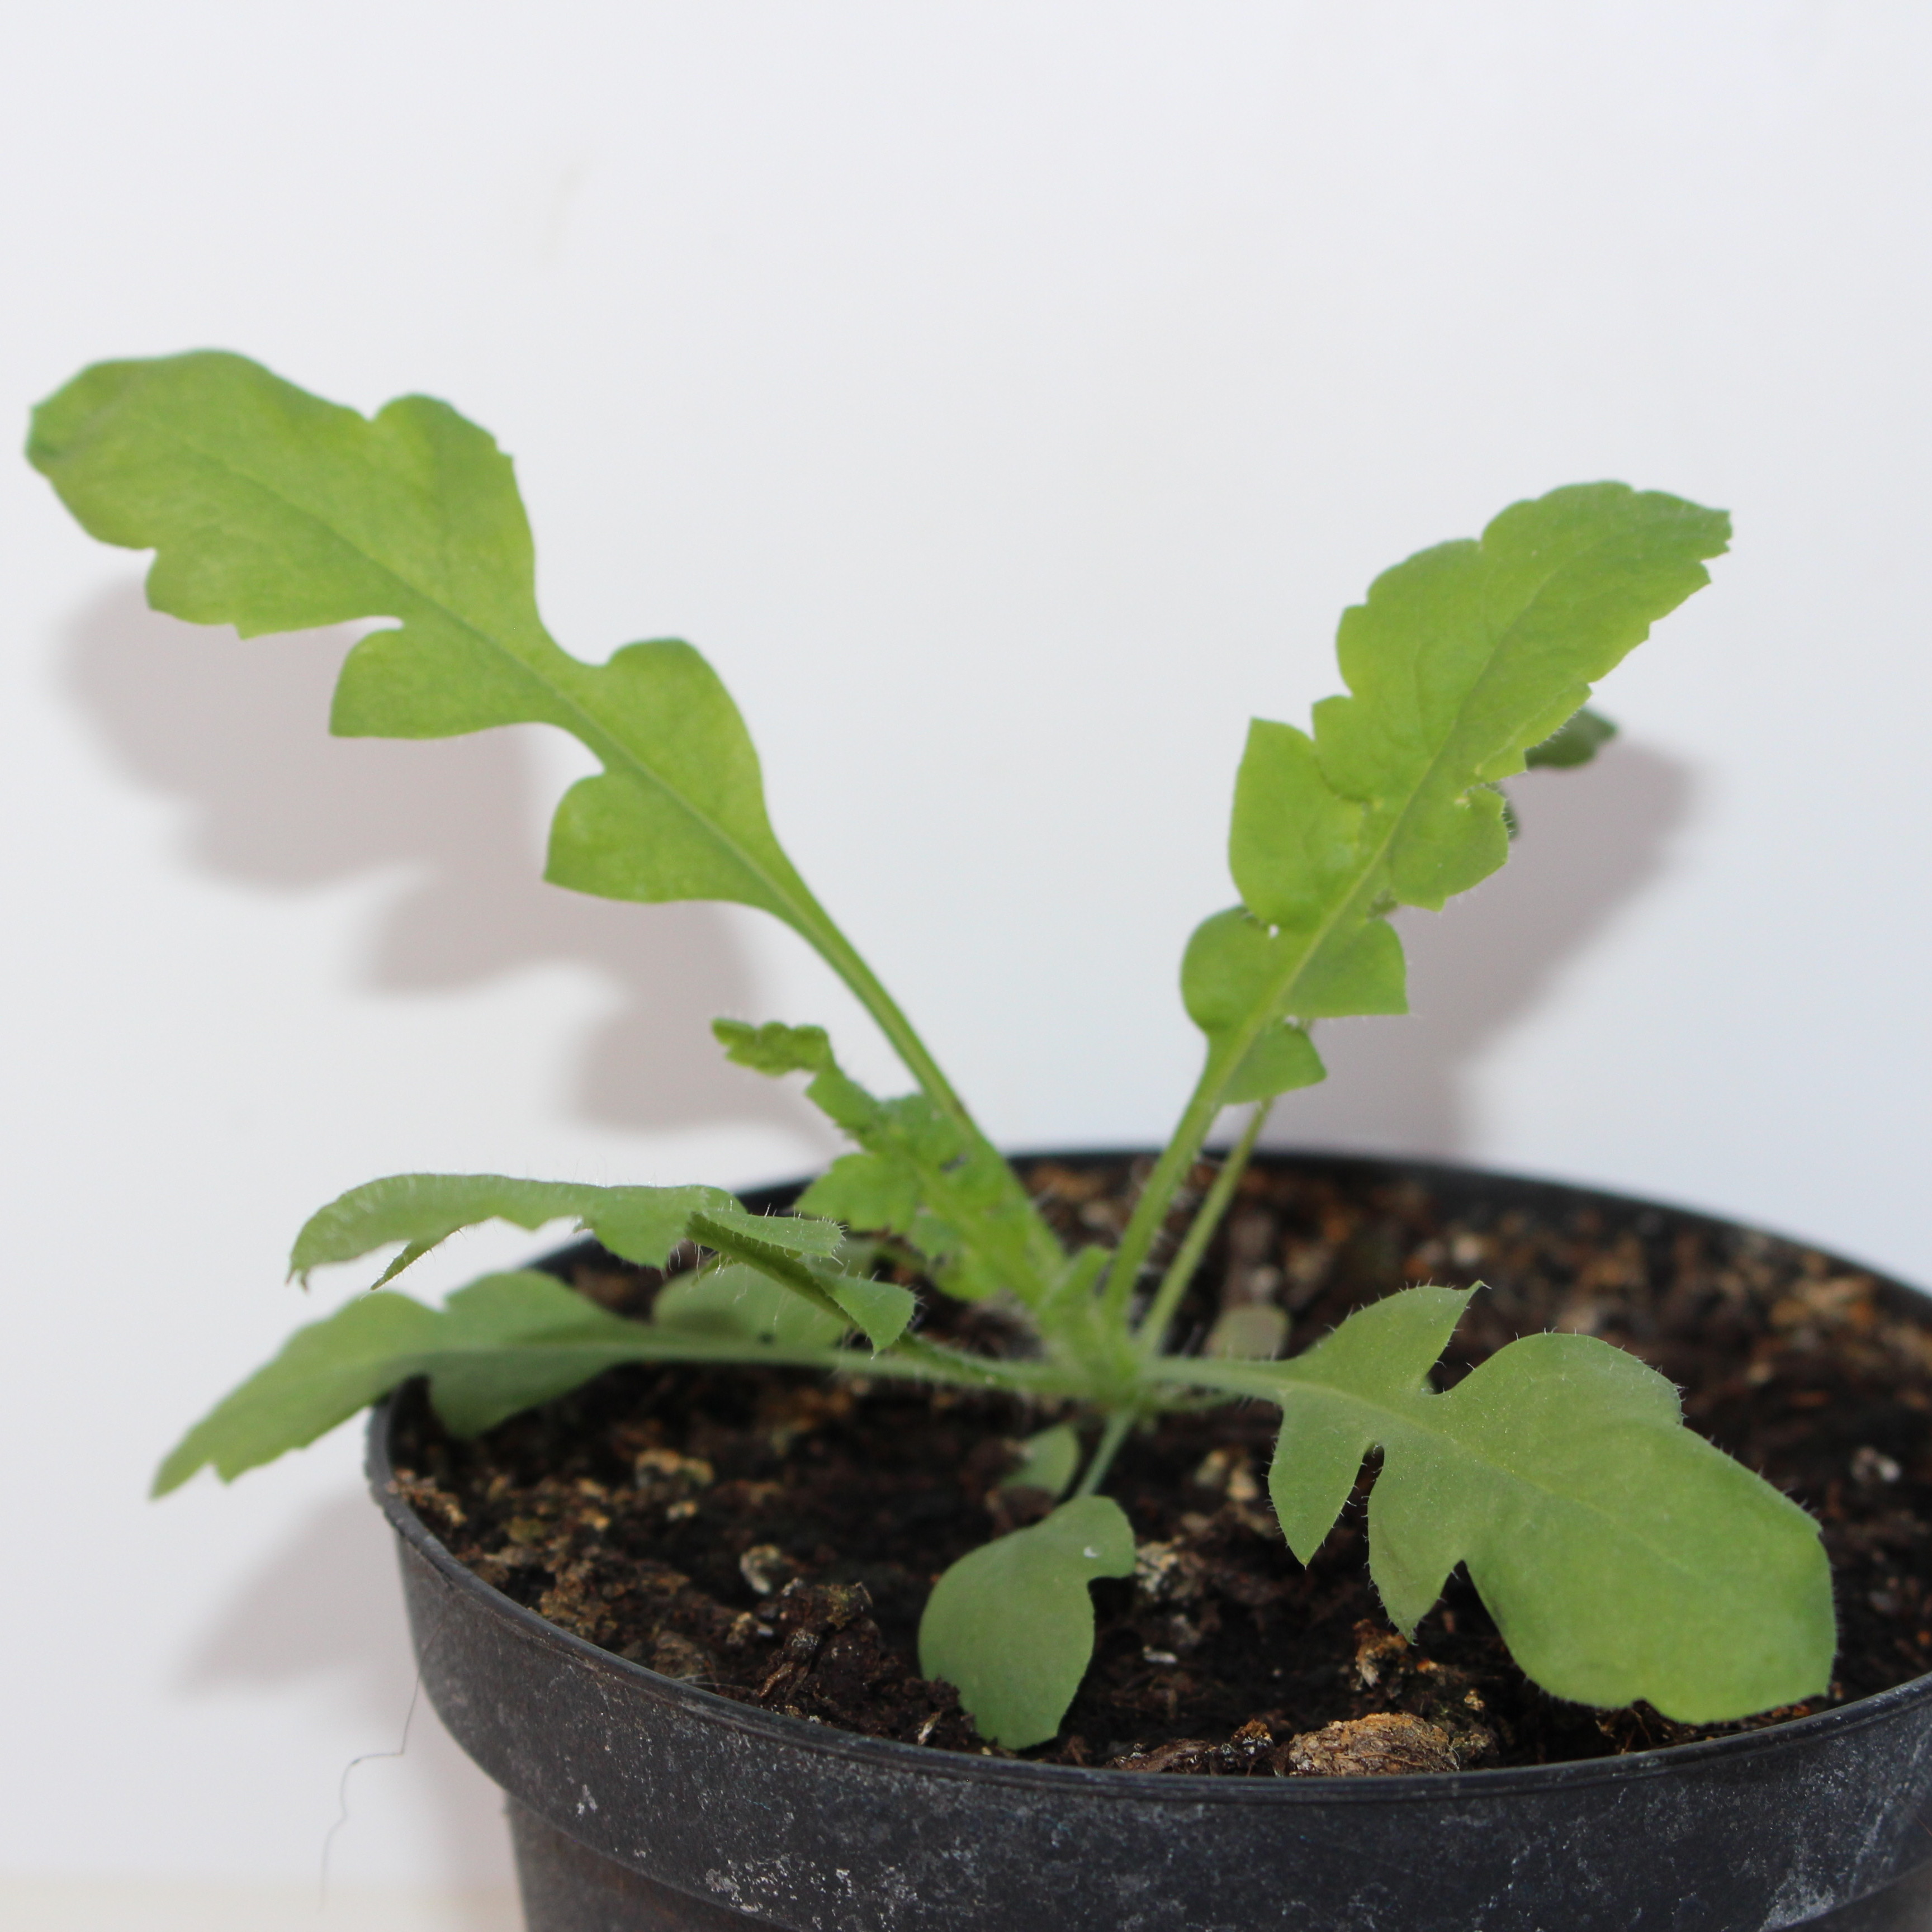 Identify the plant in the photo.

Papaver rhoeas
